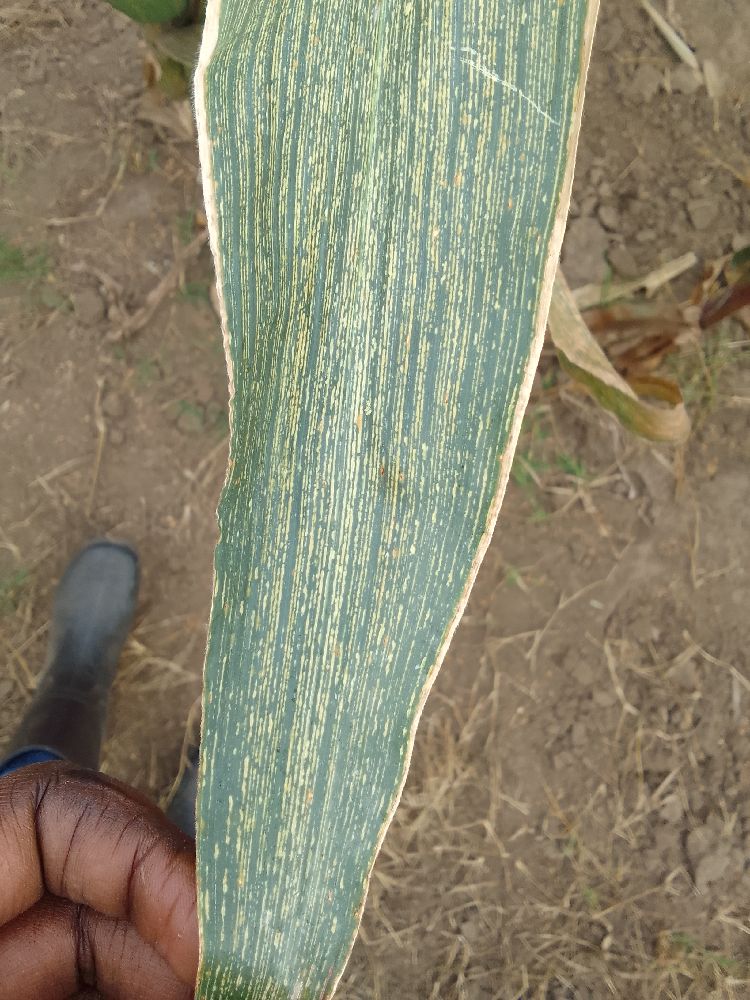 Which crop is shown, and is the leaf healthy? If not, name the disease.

maize, maize streak virus
